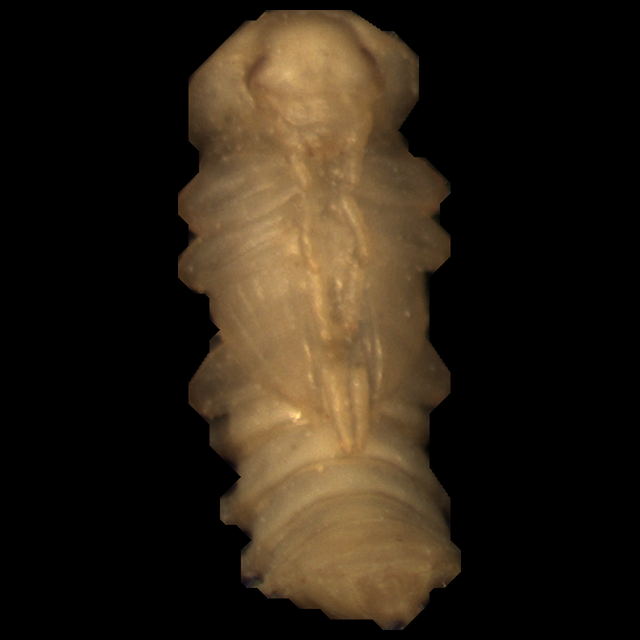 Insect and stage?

mealworm pupa
